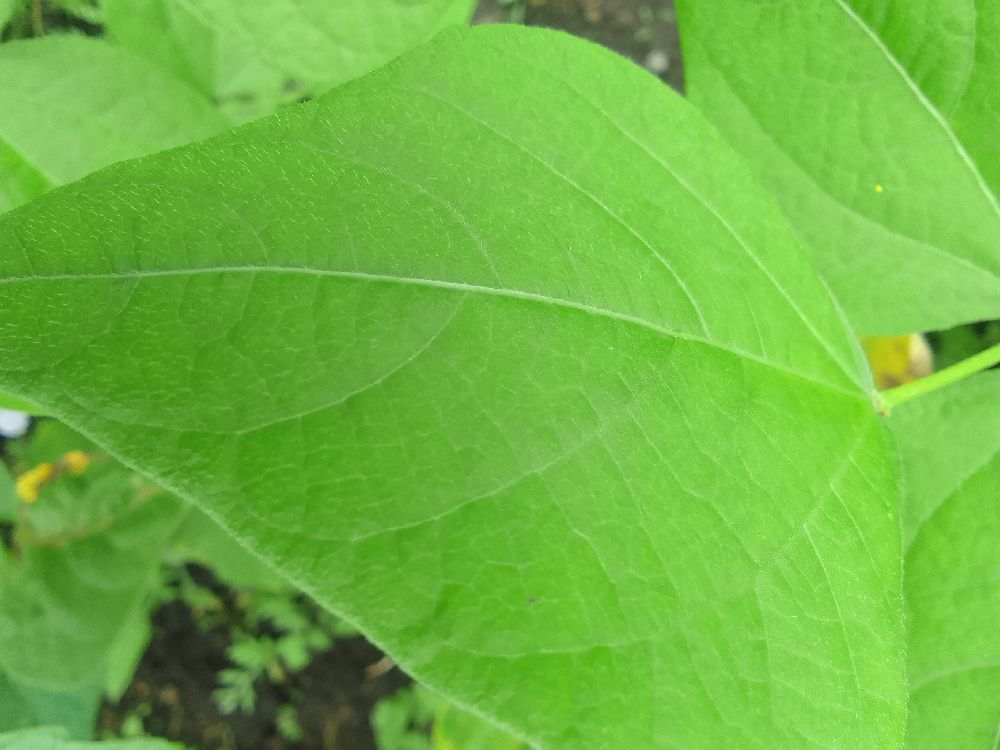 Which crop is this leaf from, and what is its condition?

common bean, healthy
